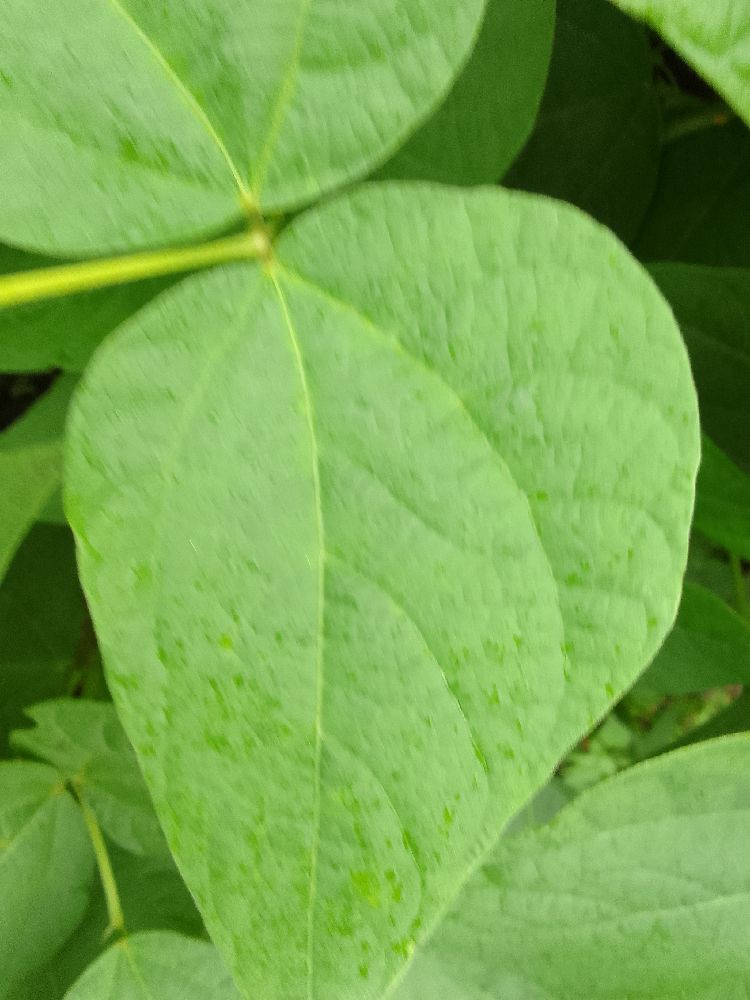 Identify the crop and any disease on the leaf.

common bean, healthy
